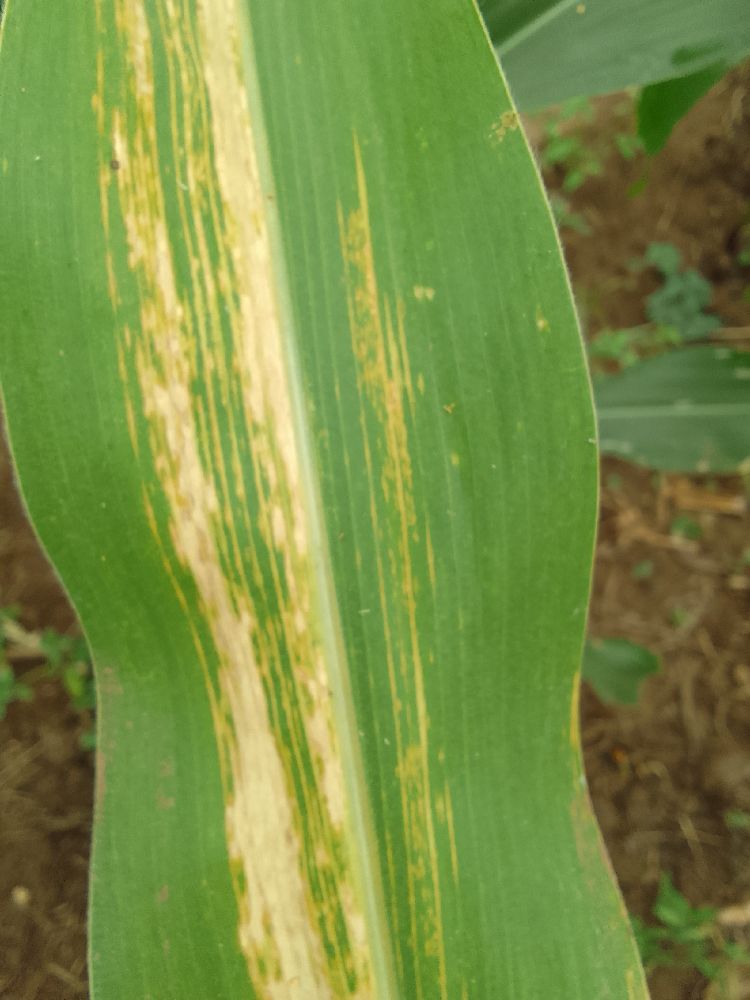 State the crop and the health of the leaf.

maize, maize lethal necrosis
